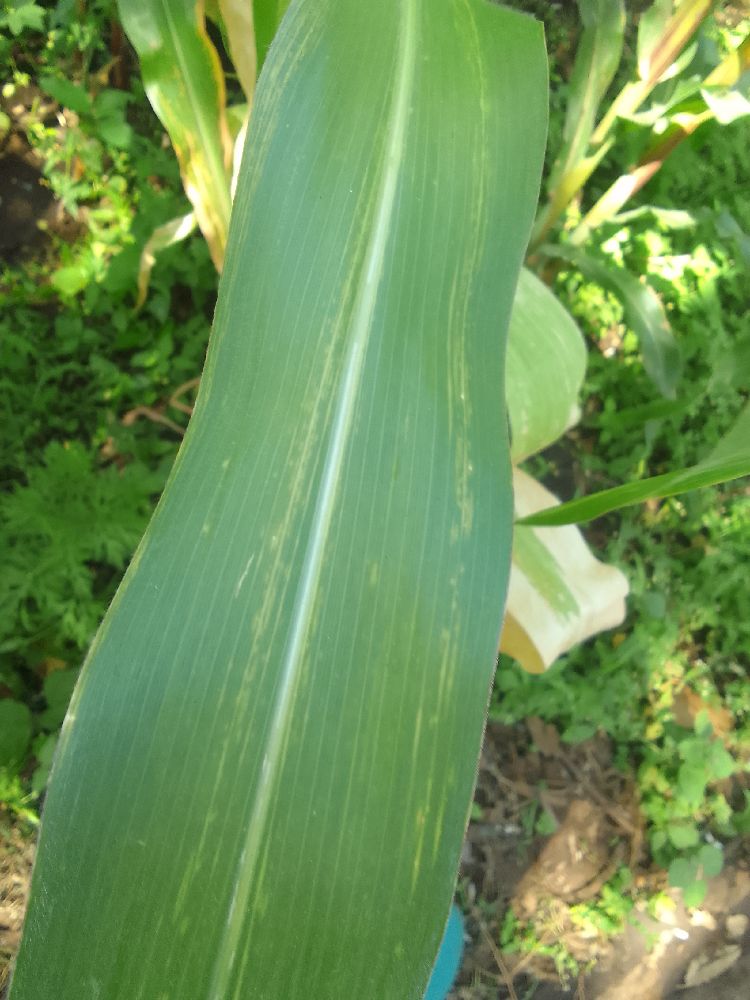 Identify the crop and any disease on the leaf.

maize, maize lethal necrosis
